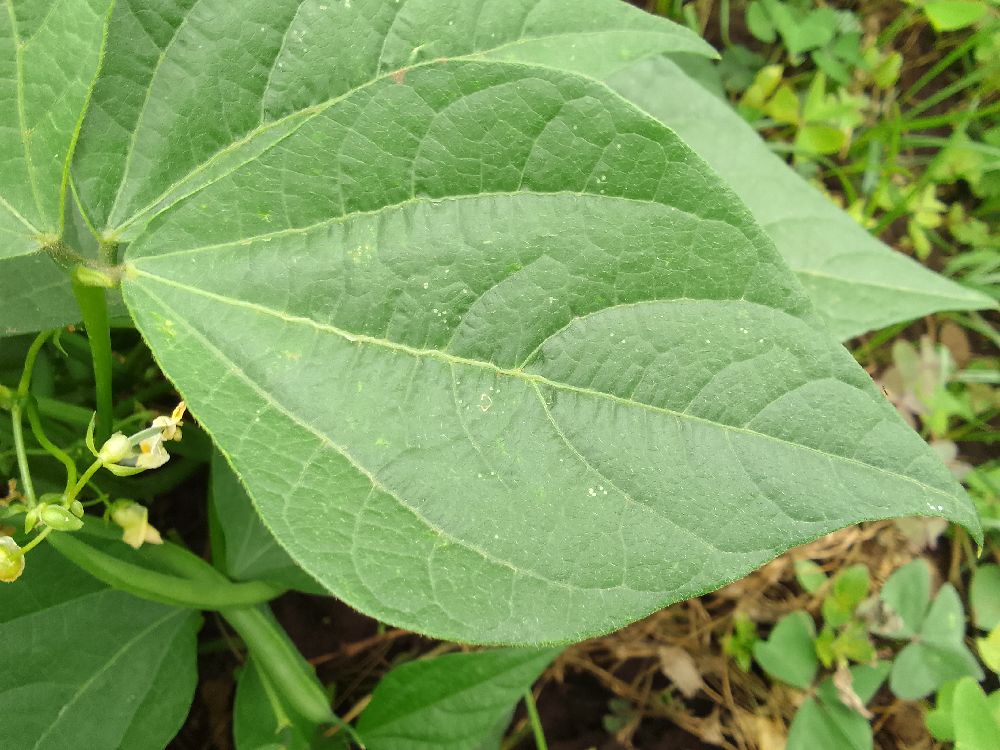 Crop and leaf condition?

common bean, healthy
